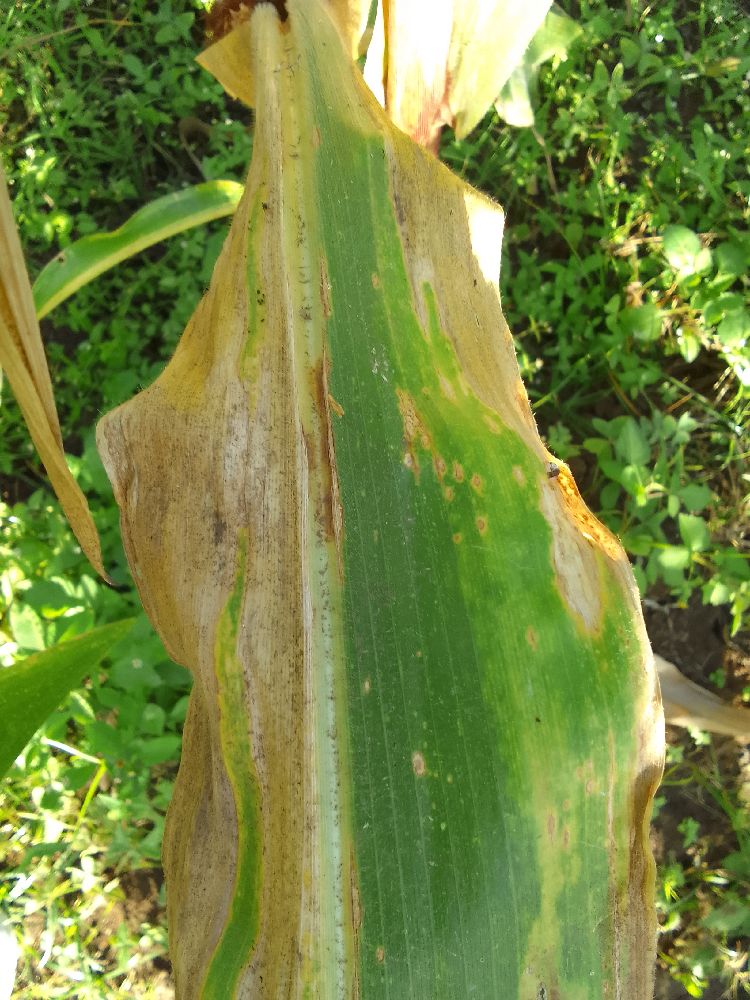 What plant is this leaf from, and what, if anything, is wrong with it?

maize, maize lethal necrosis
